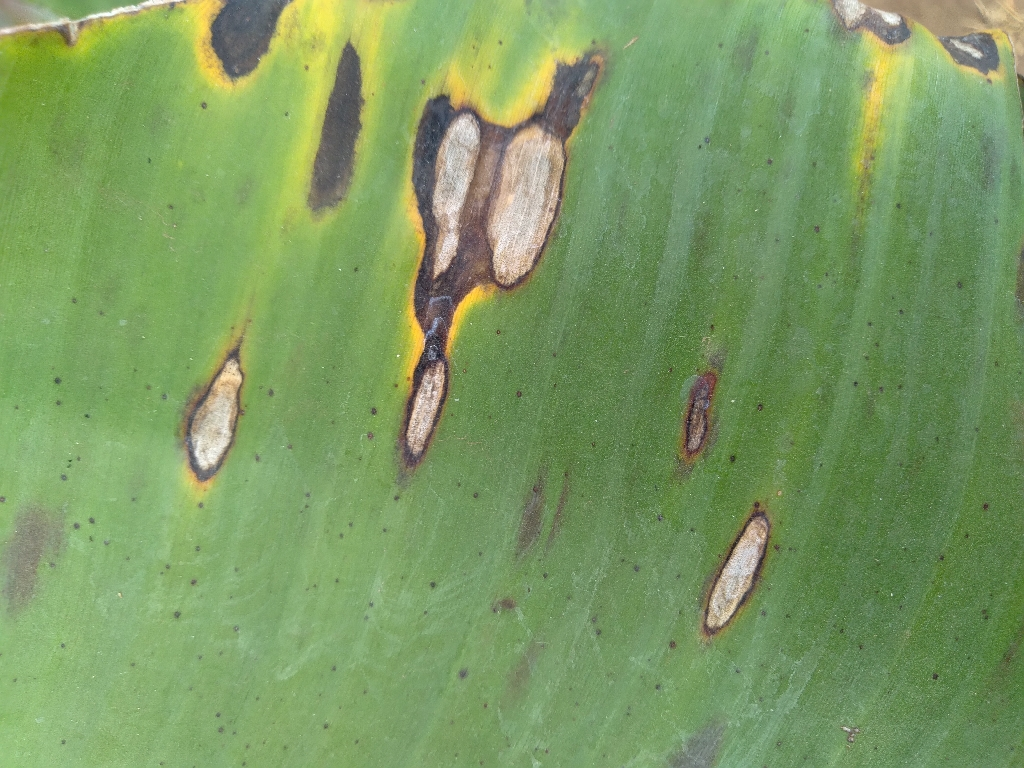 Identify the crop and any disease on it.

banana, black sigatoka
